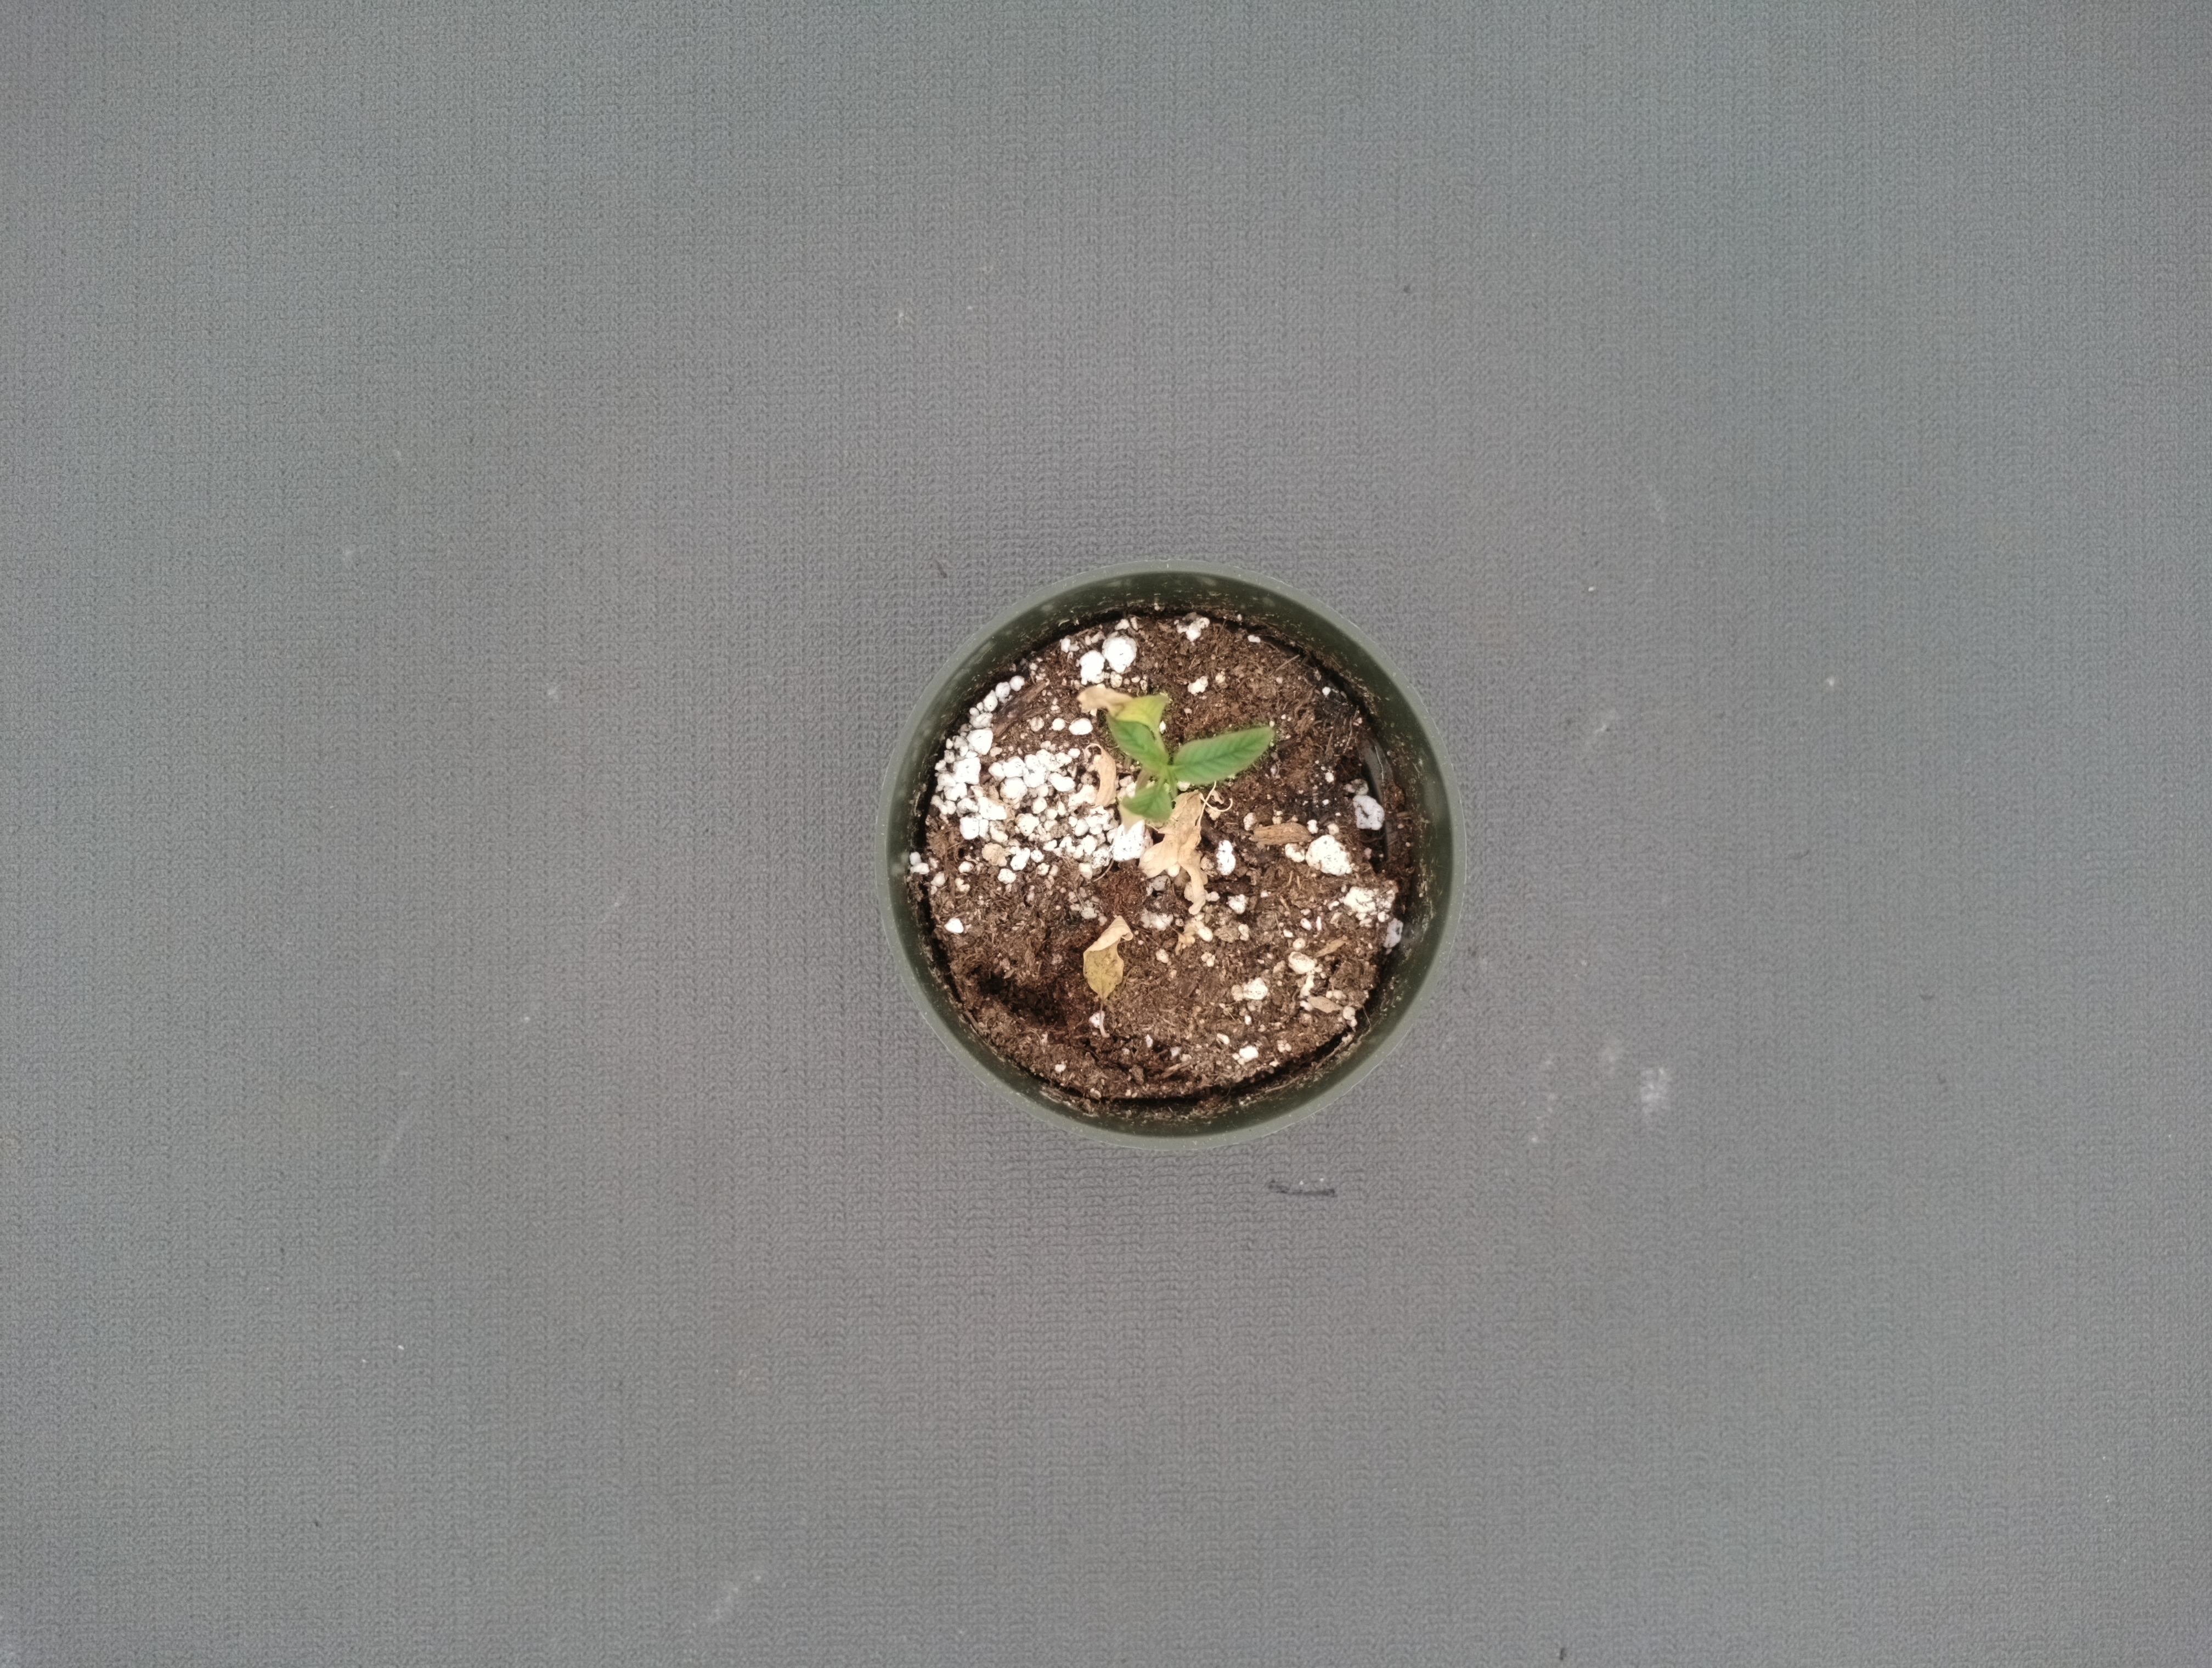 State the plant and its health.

waterhemp, chlorosis necrosis
